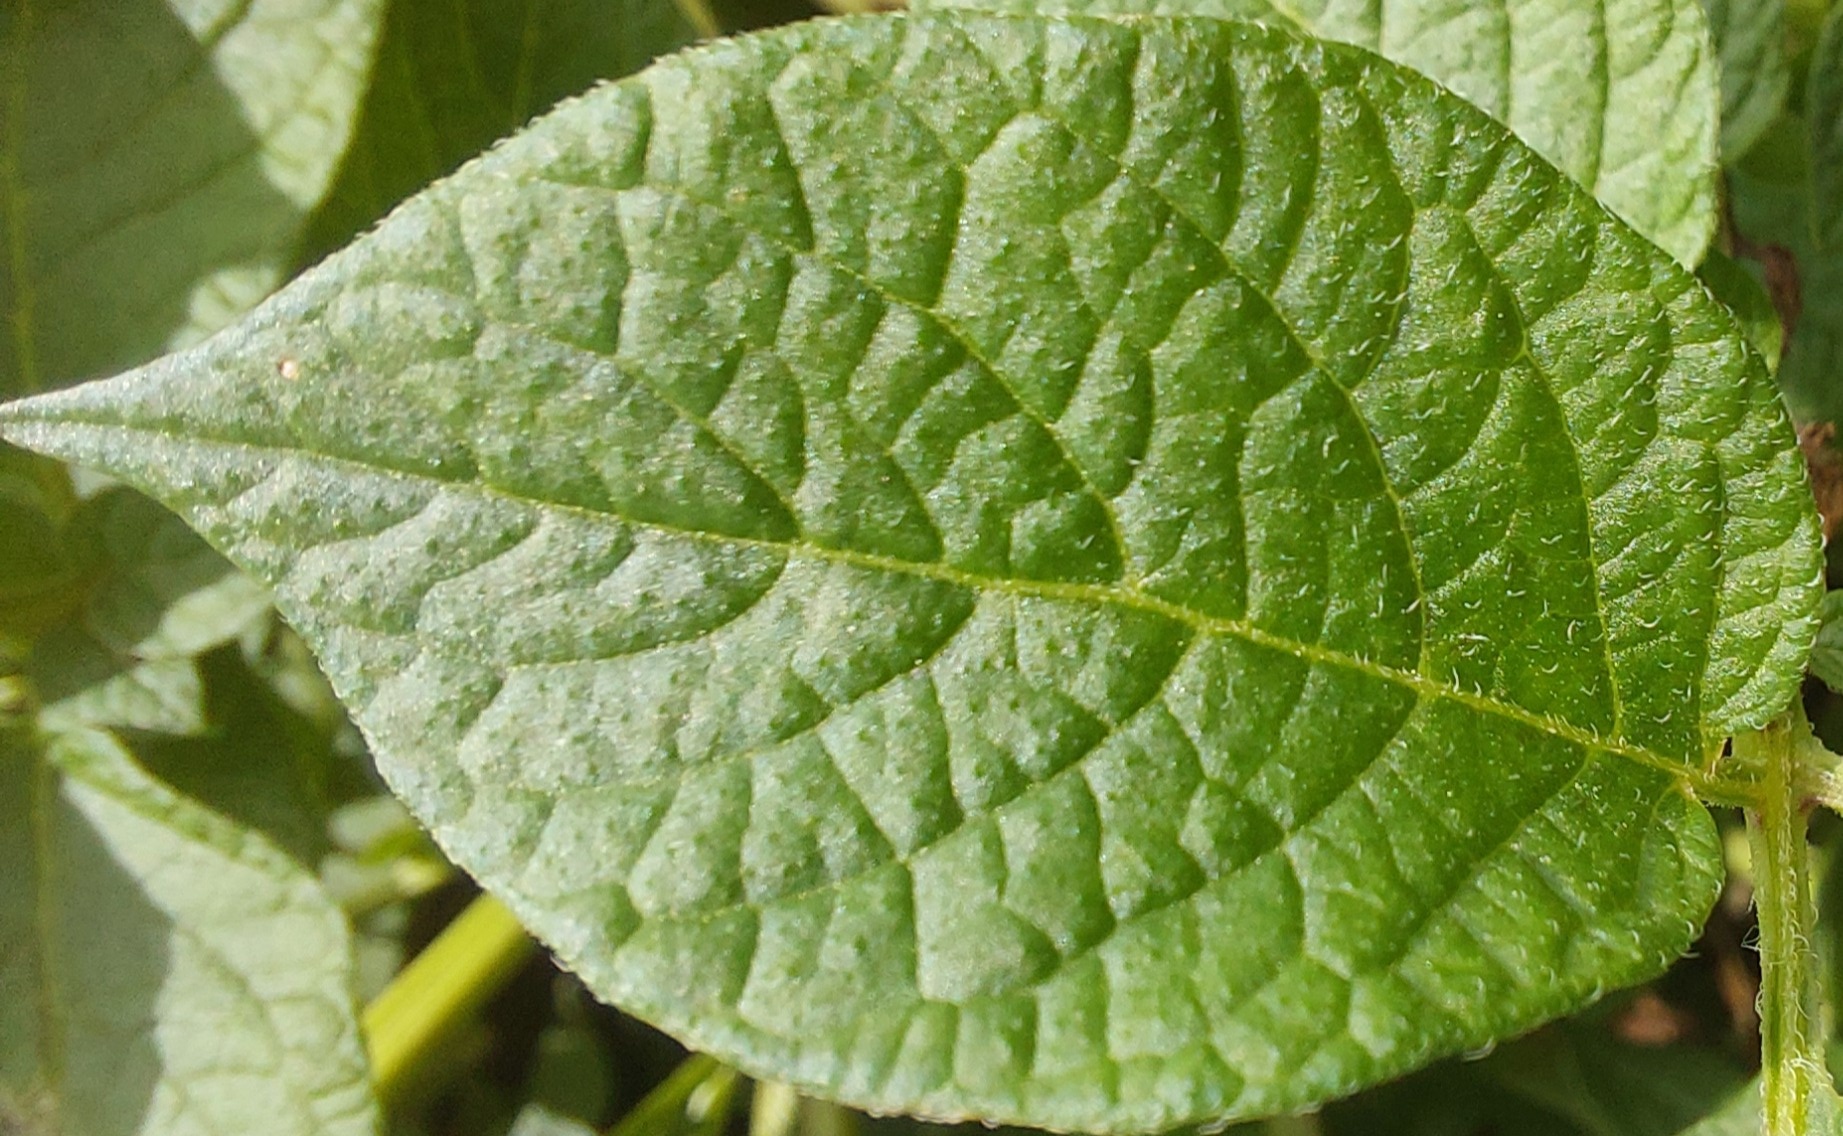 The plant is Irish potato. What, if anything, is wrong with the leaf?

healthy
